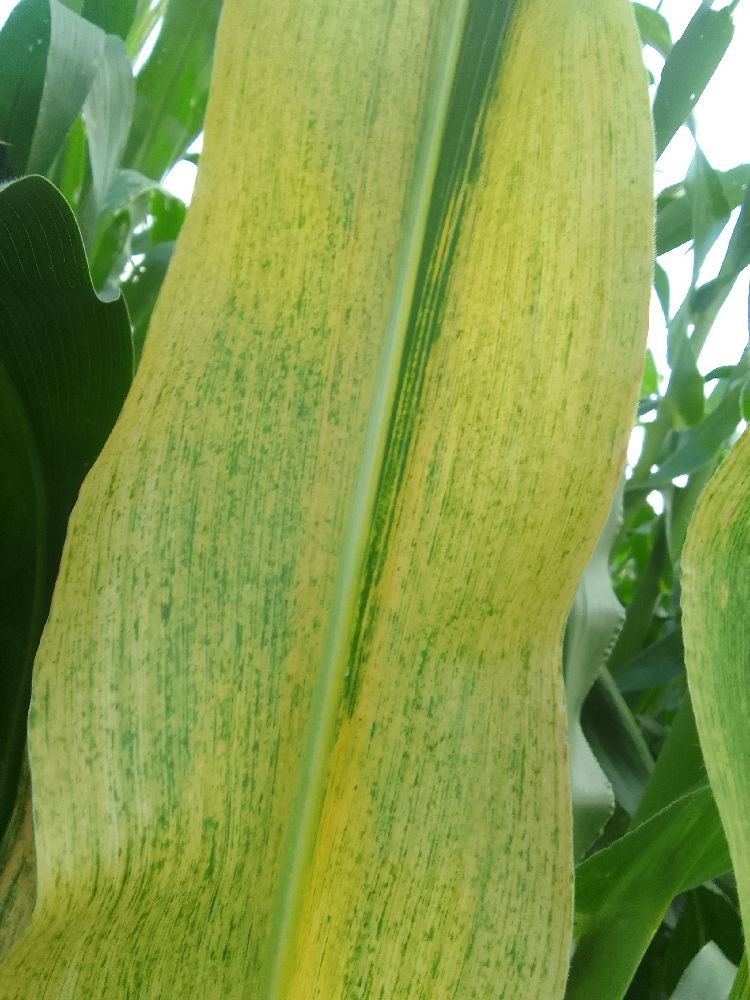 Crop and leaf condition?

maize, maize lethal necrosis
